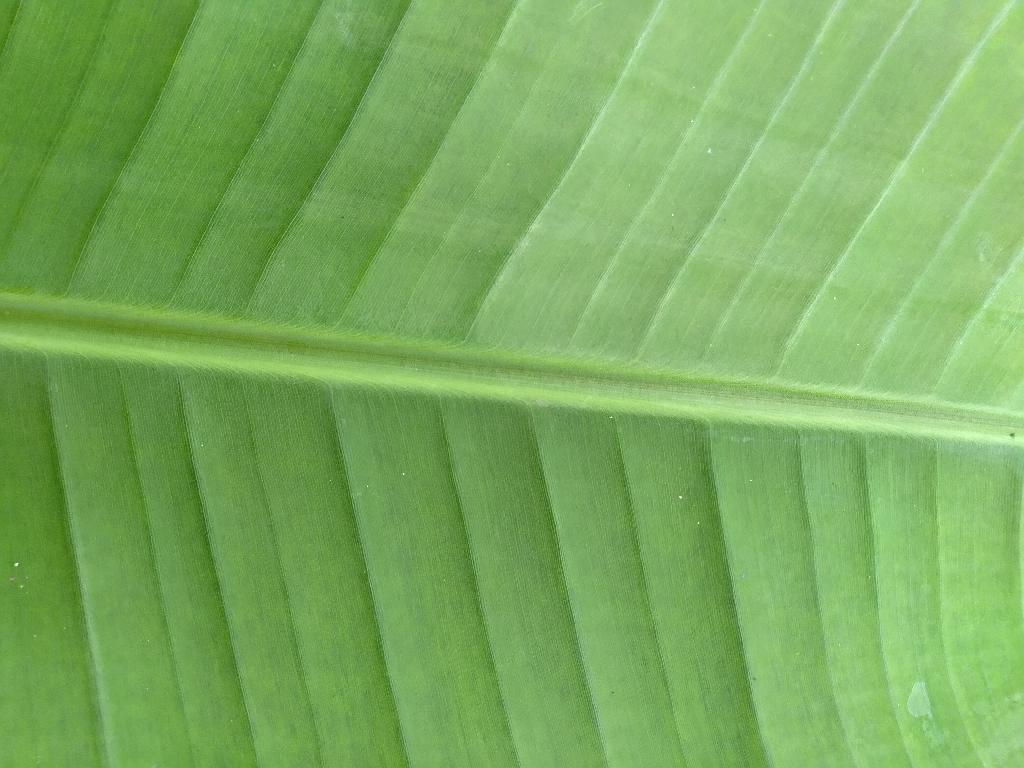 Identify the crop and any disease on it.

banana, healthy
